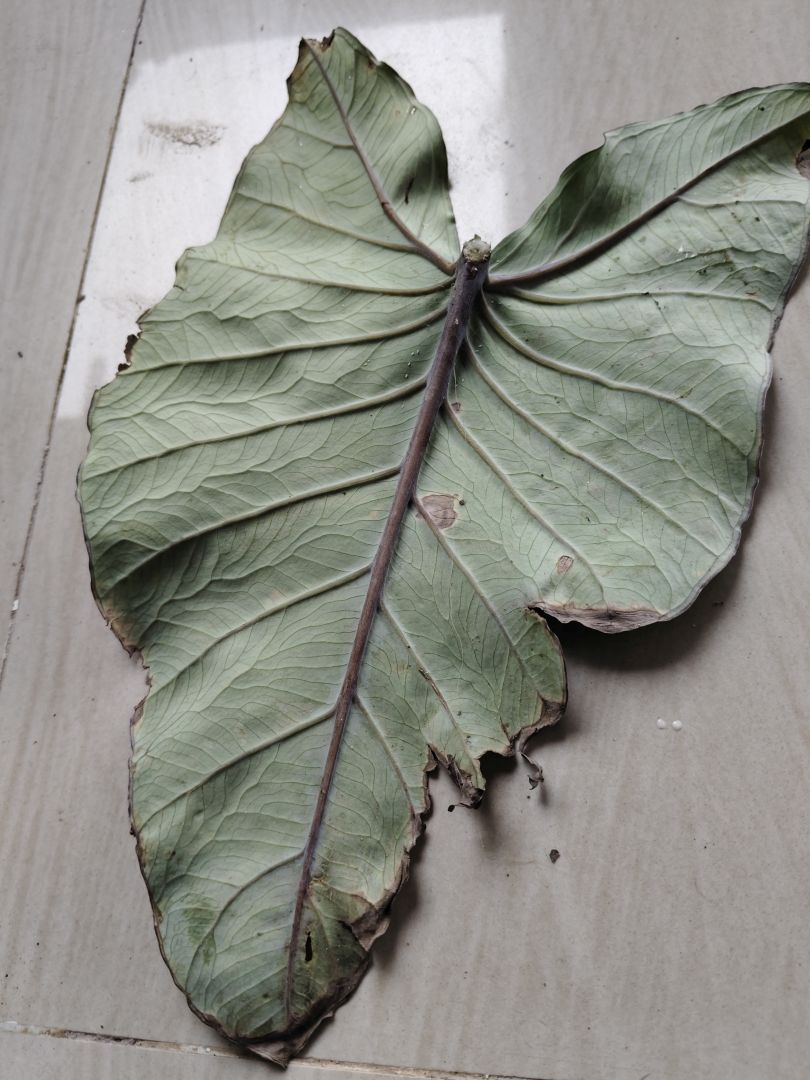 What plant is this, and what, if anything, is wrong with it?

taro, leaf blight
